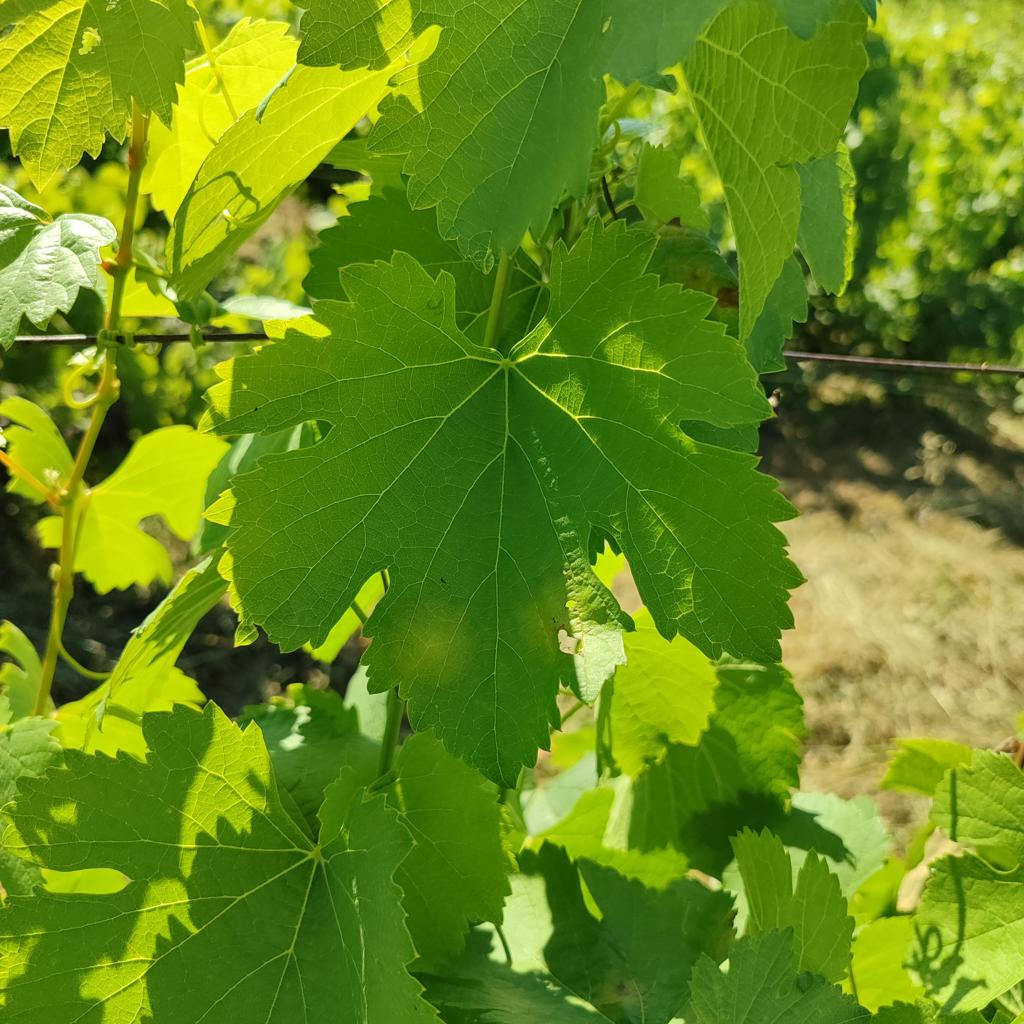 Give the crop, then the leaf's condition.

grapevine, downy mildew
